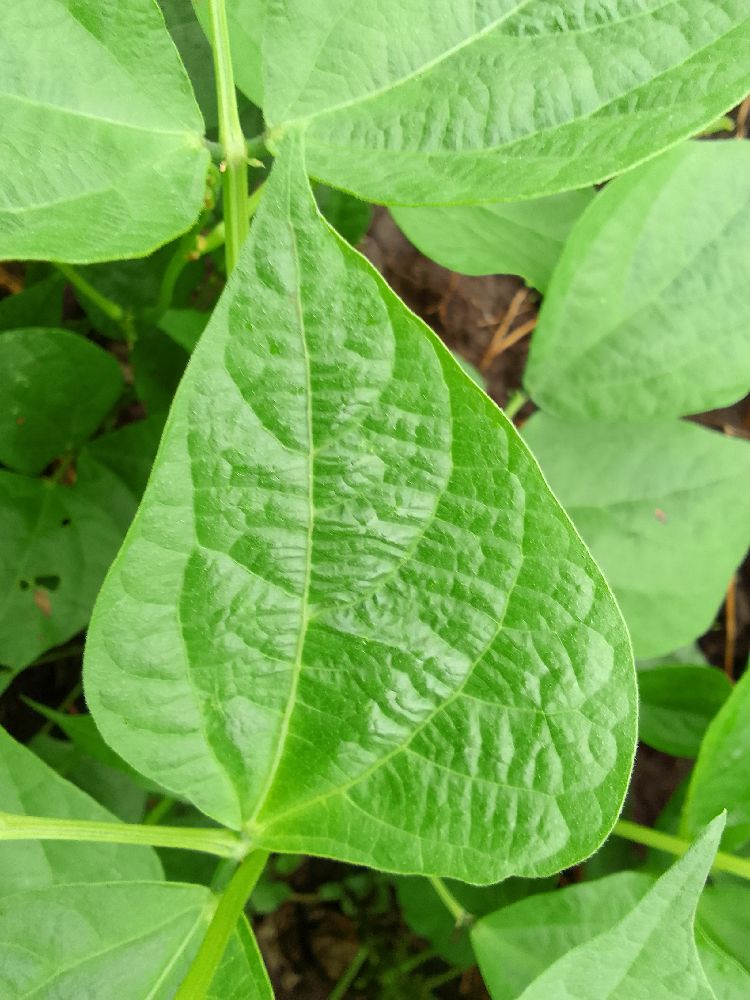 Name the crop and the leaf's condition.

common bean, healthy
